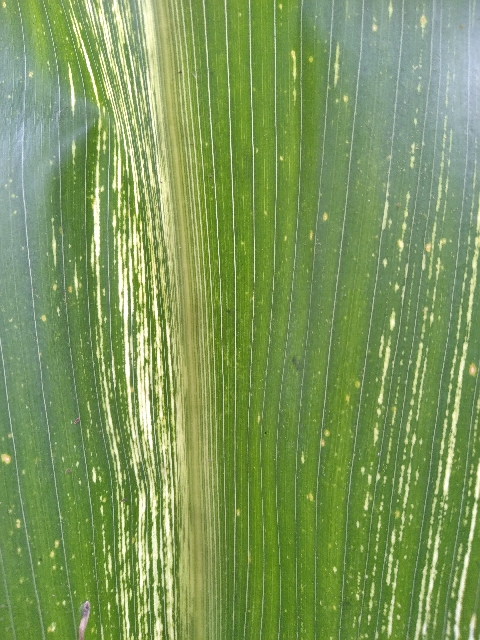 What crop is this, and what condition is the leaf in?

maize, maize streak virus
